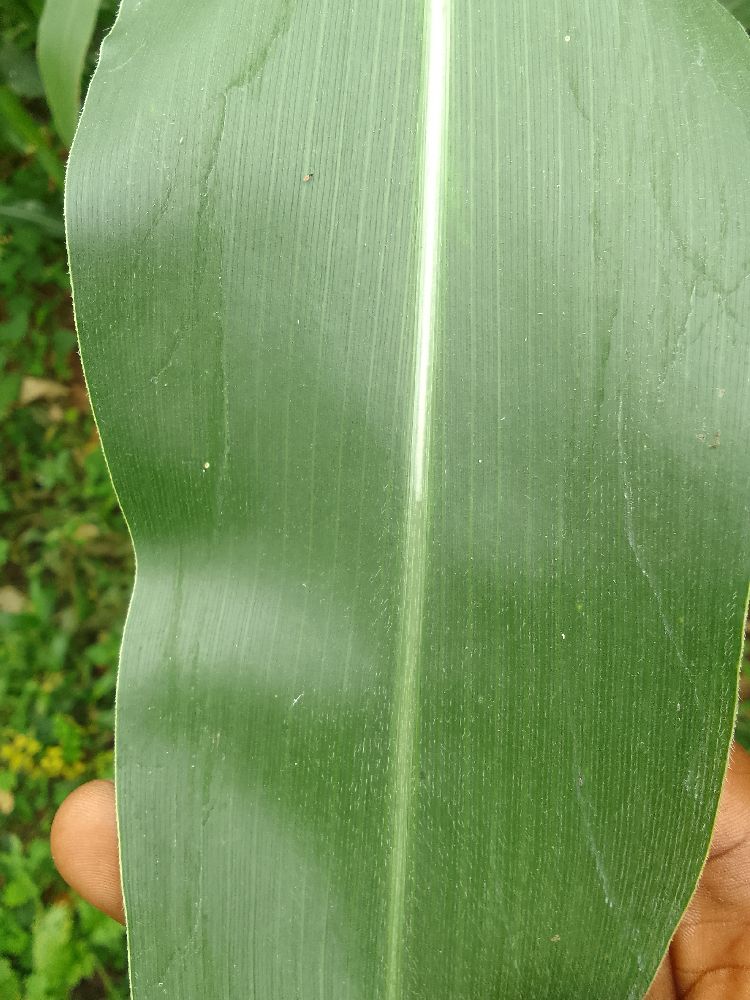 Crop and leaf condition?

maize, healthy
